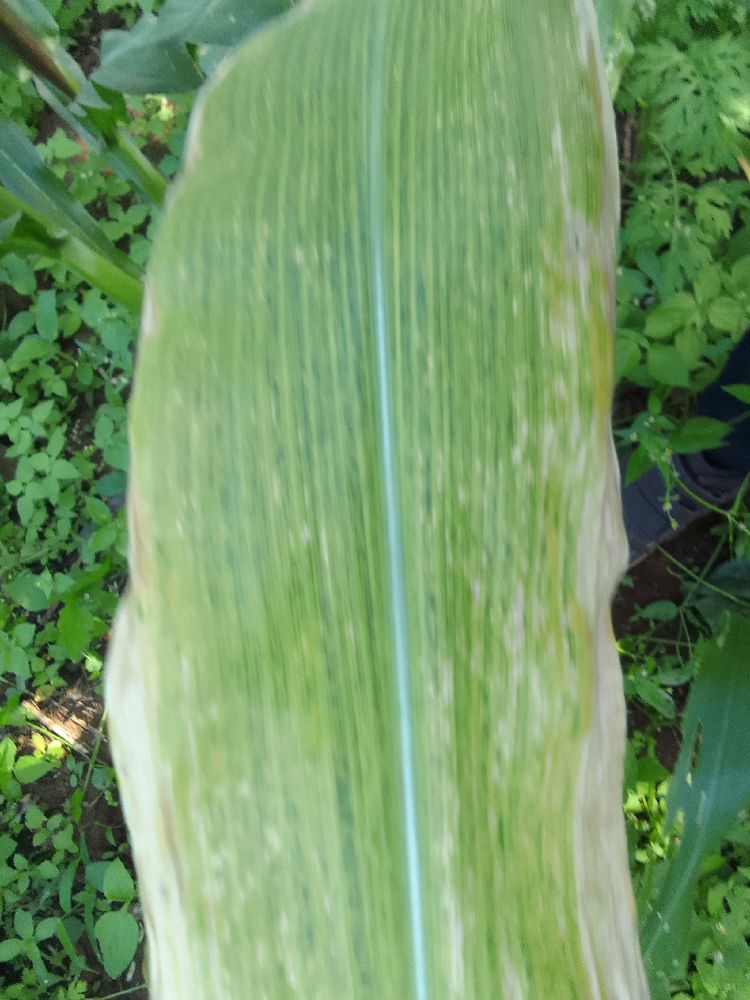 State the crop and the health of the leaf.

maize, maize lethal necrosis
